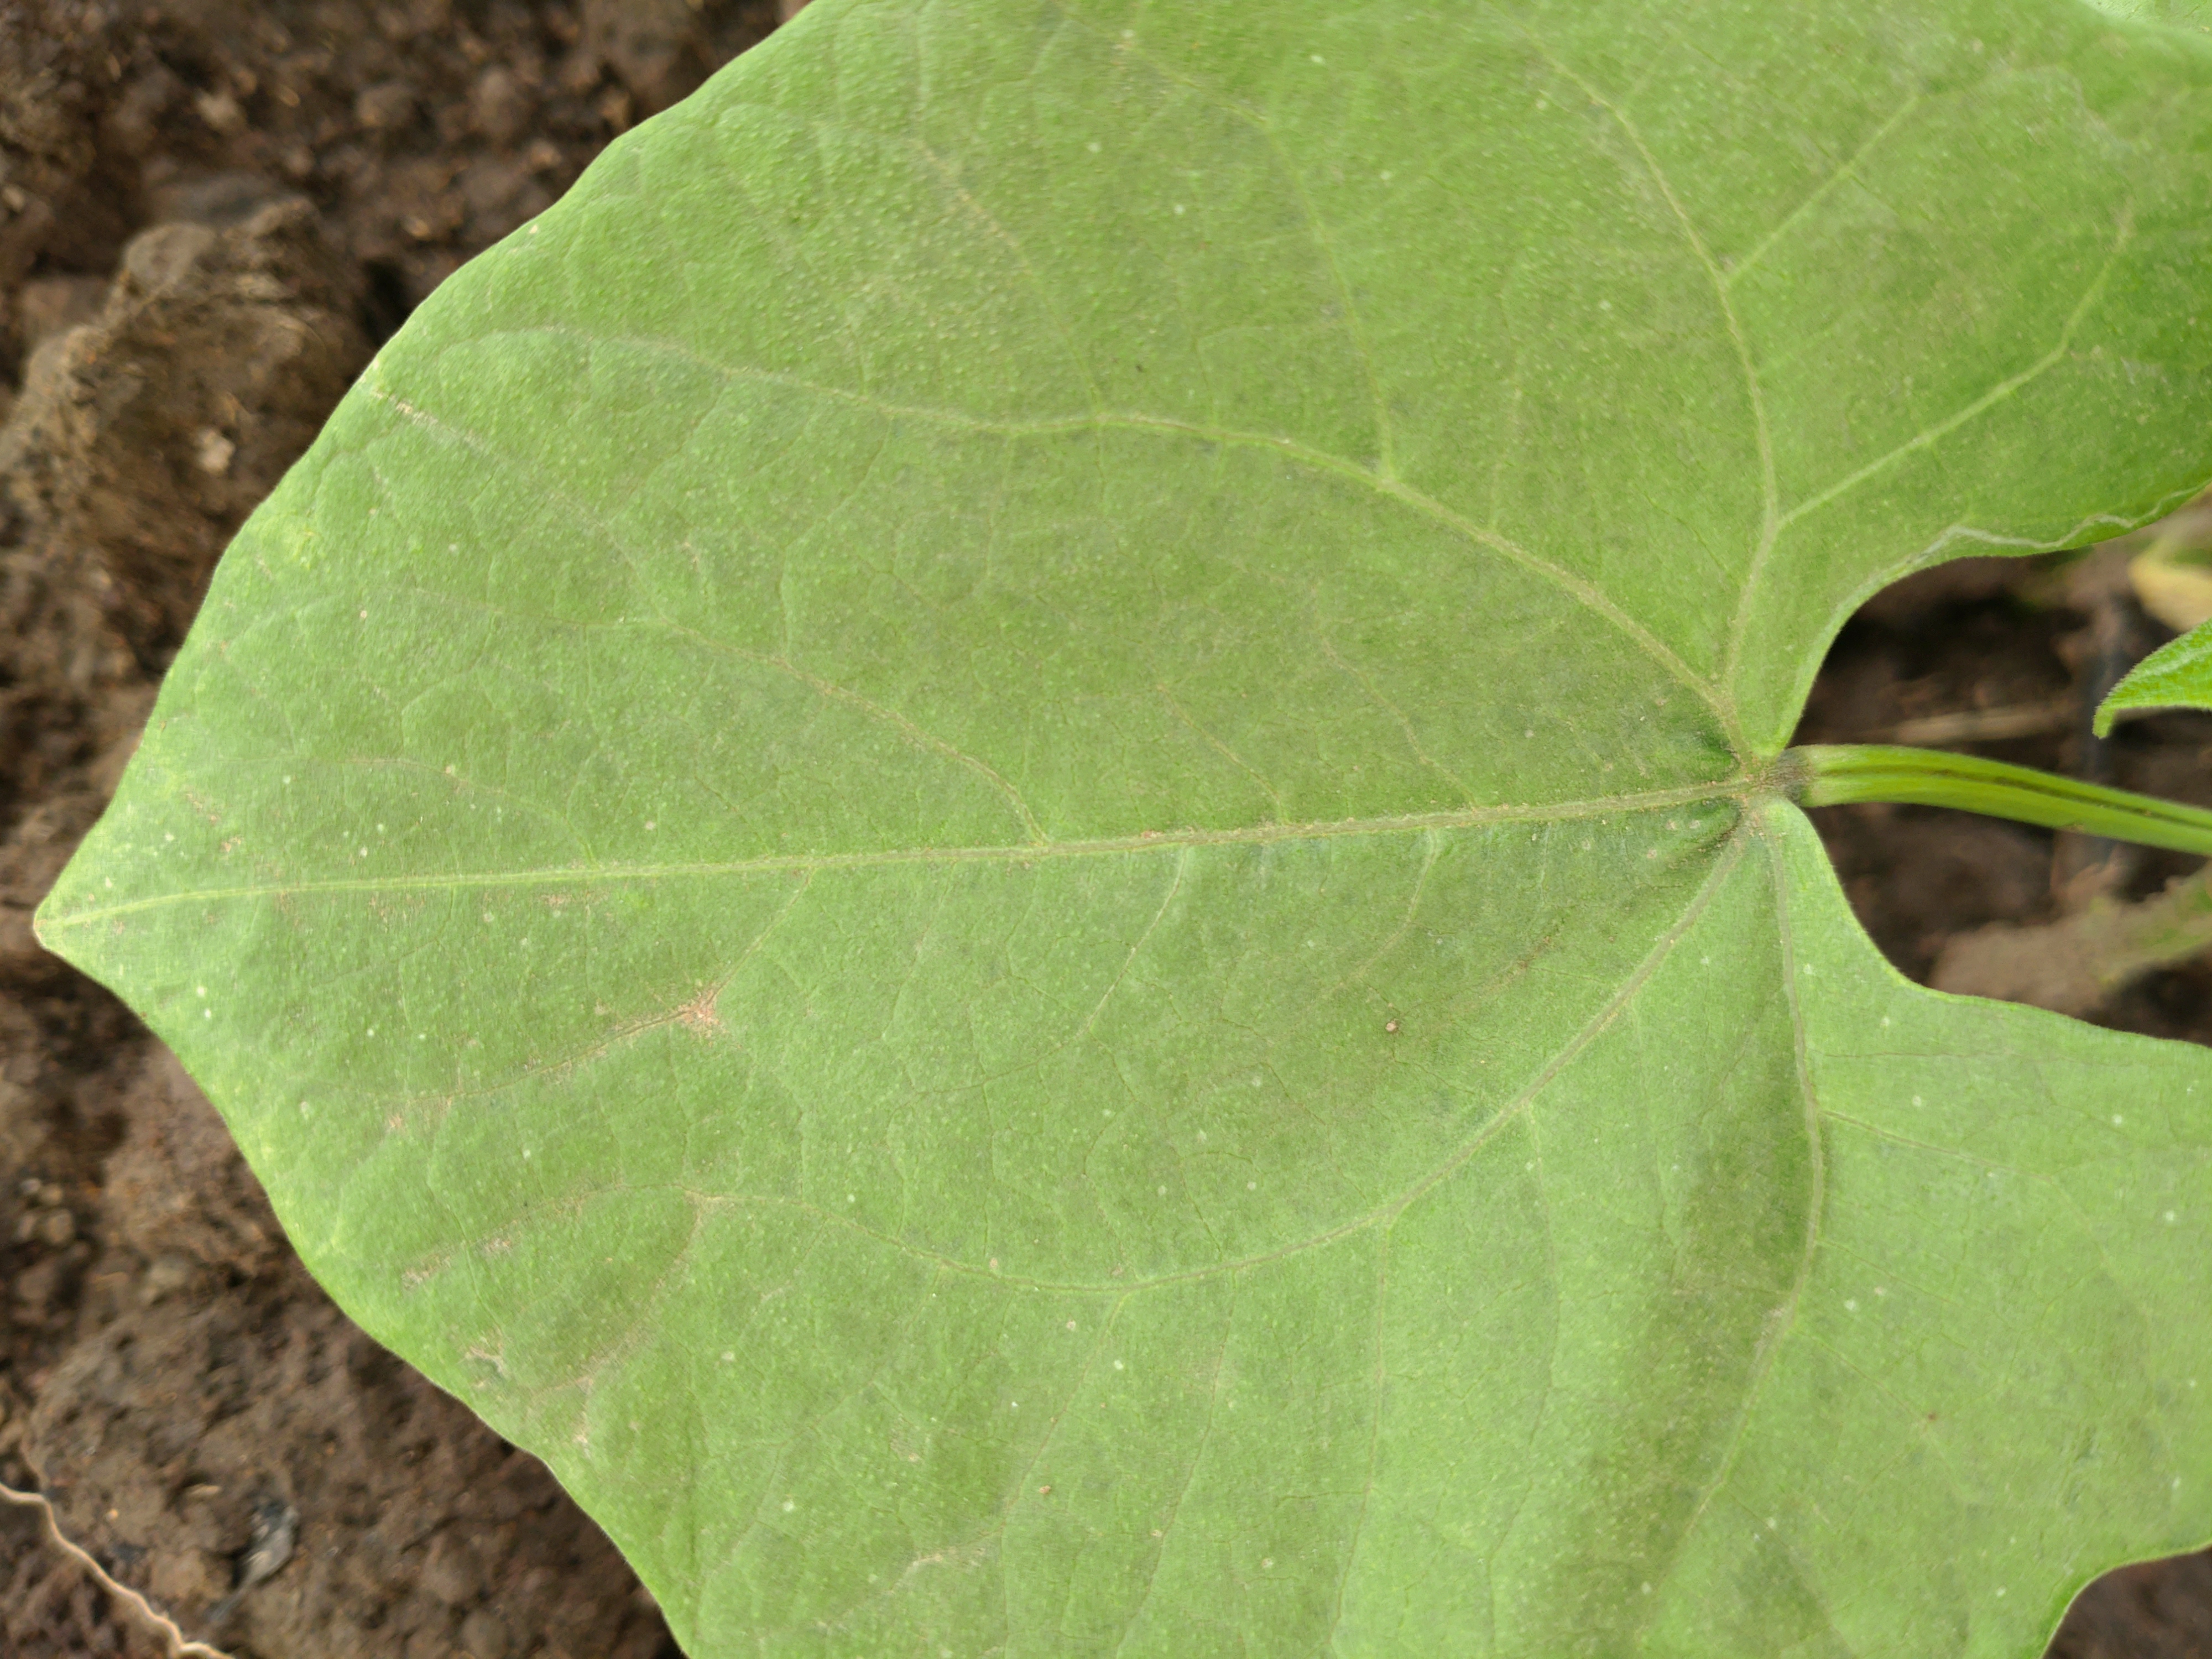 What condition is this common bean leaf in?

healthy
